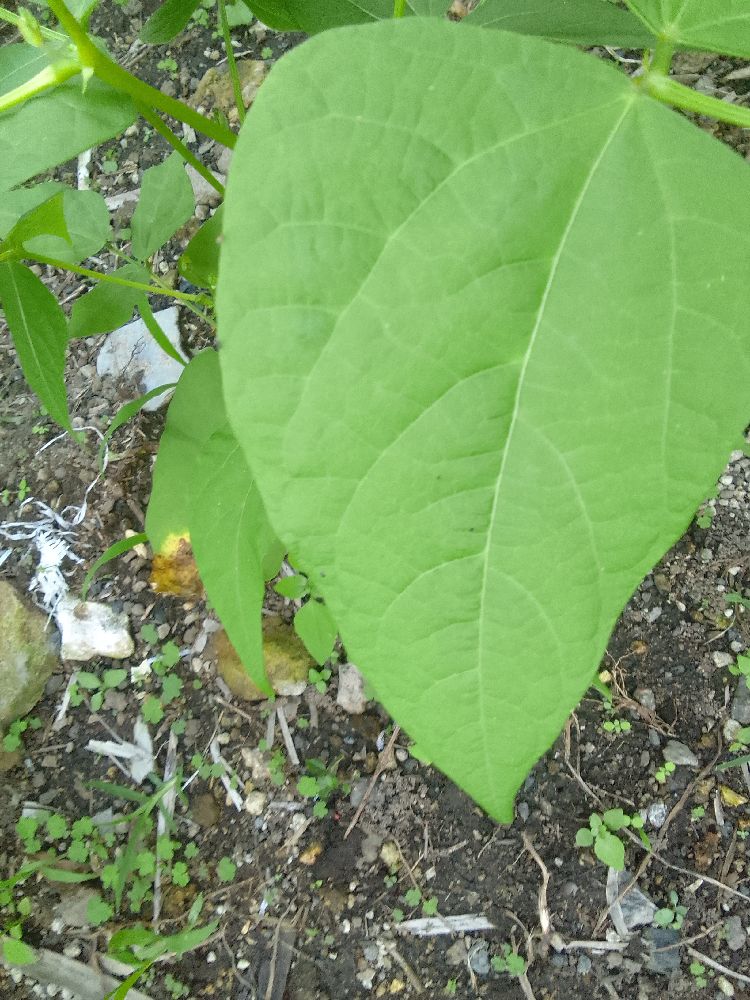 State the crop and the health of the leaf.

common bean, healthy
